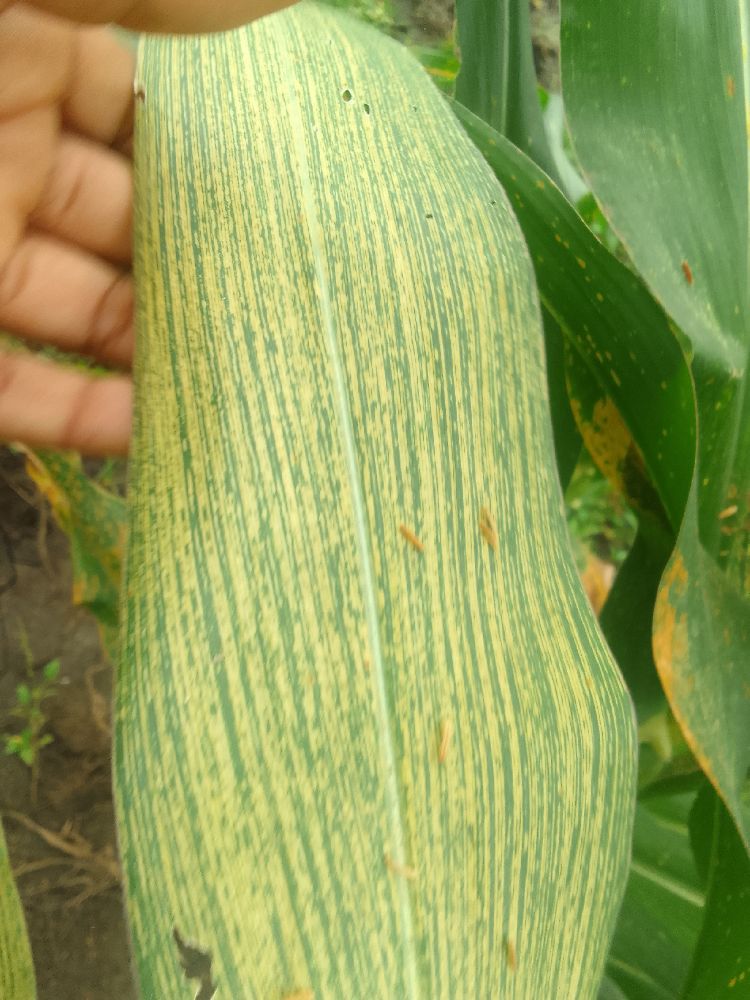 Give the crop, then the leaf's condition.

maize, maize streak virus
